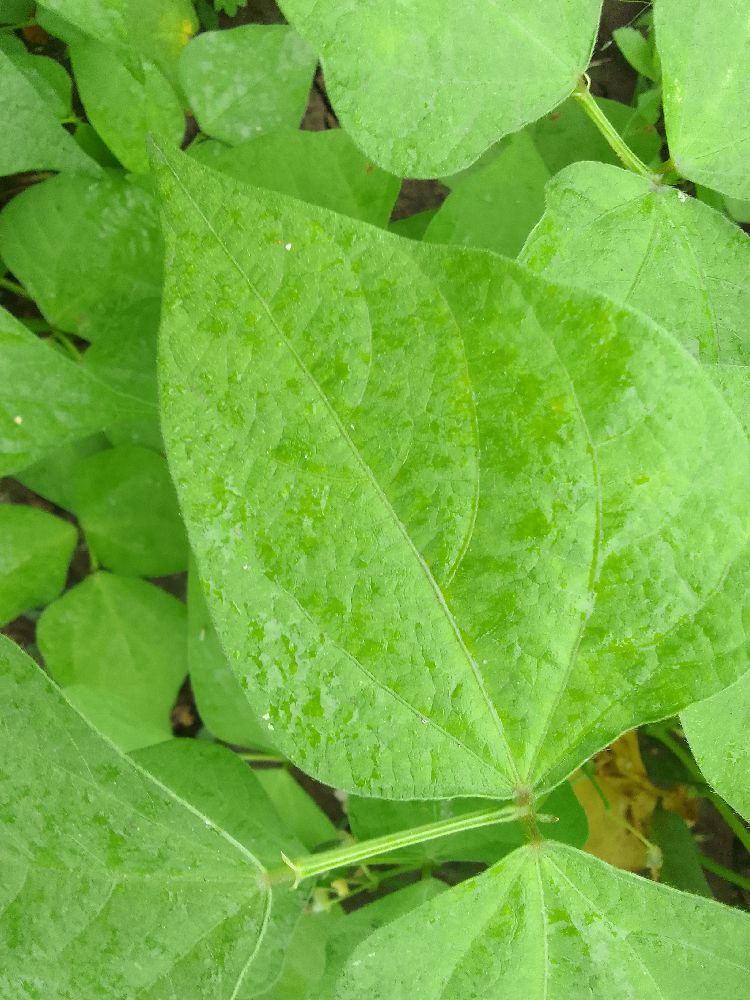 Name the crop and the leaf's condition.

common bean, healthy
